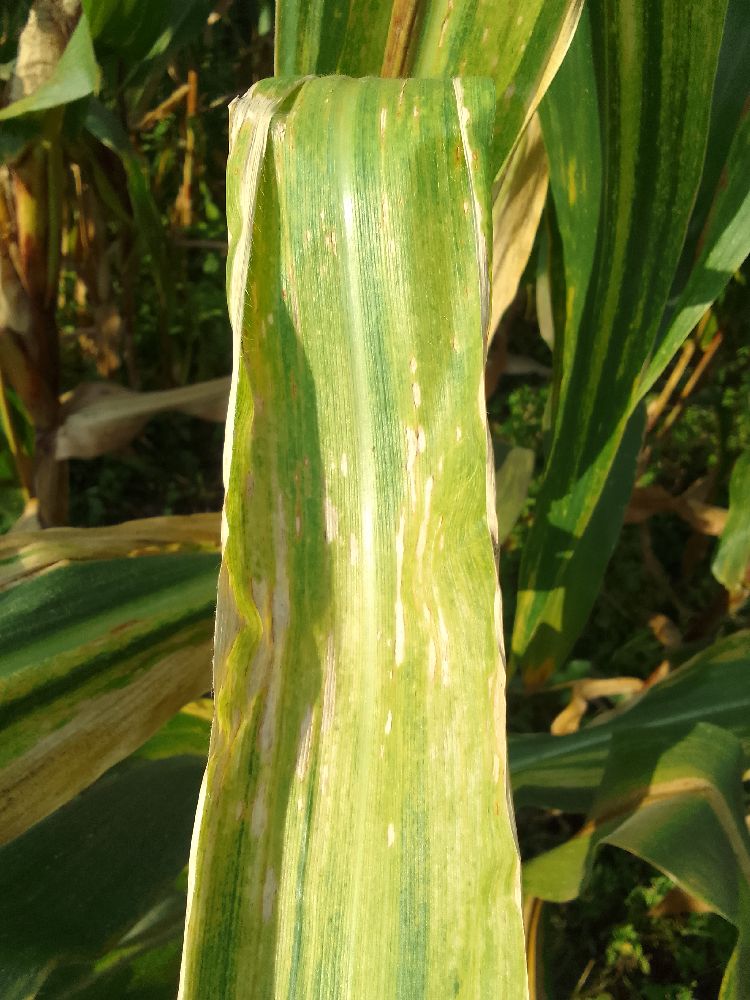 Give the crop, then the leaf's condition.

maize, maize lethal necrosis
